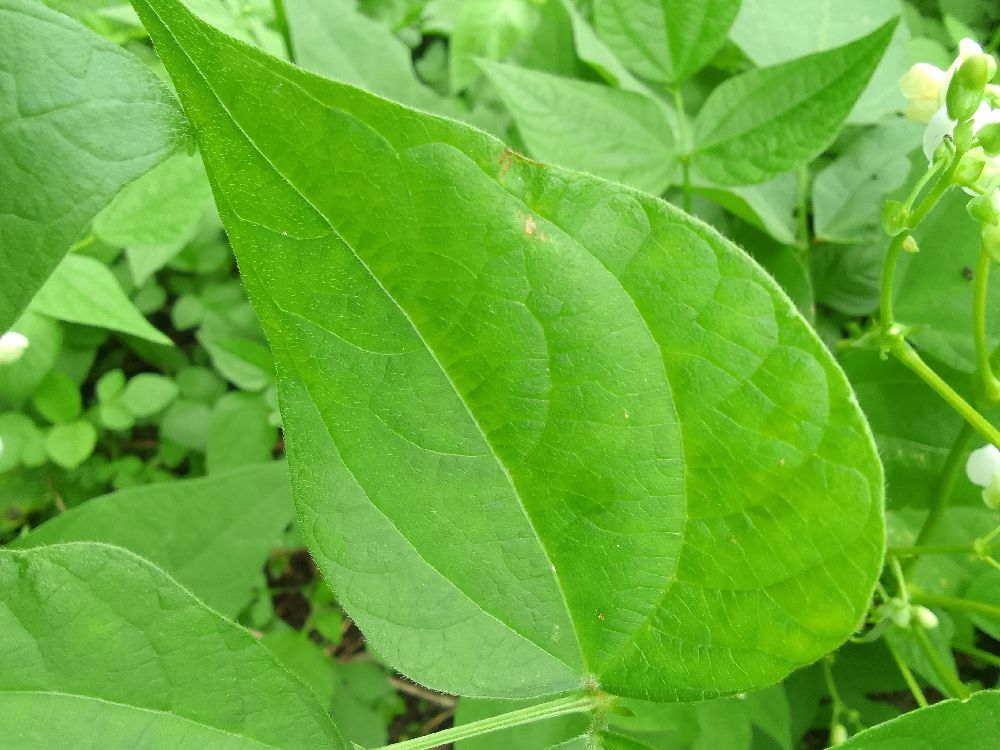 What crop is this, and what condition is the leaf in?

common bean, healthy
